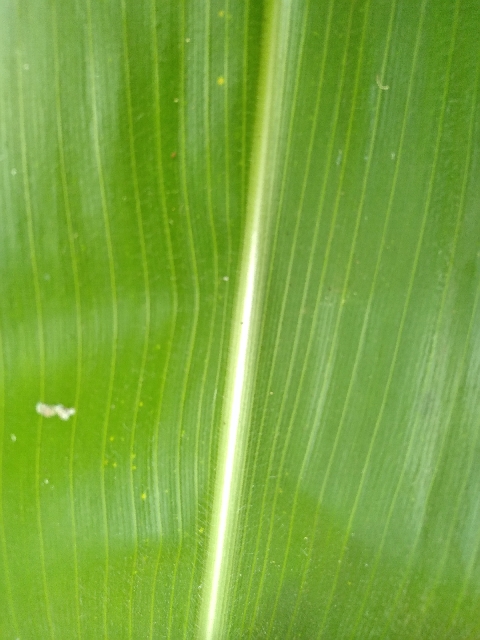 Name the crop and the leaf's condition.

maize, healthy
